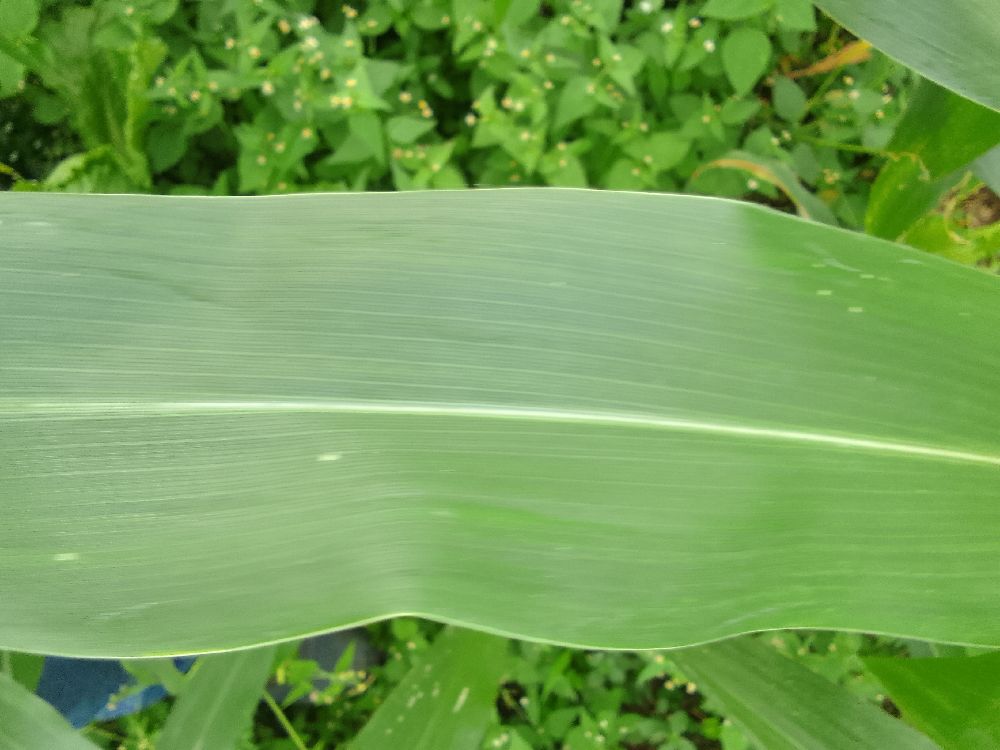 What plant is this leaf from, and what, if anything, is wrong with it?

maize, healthy
